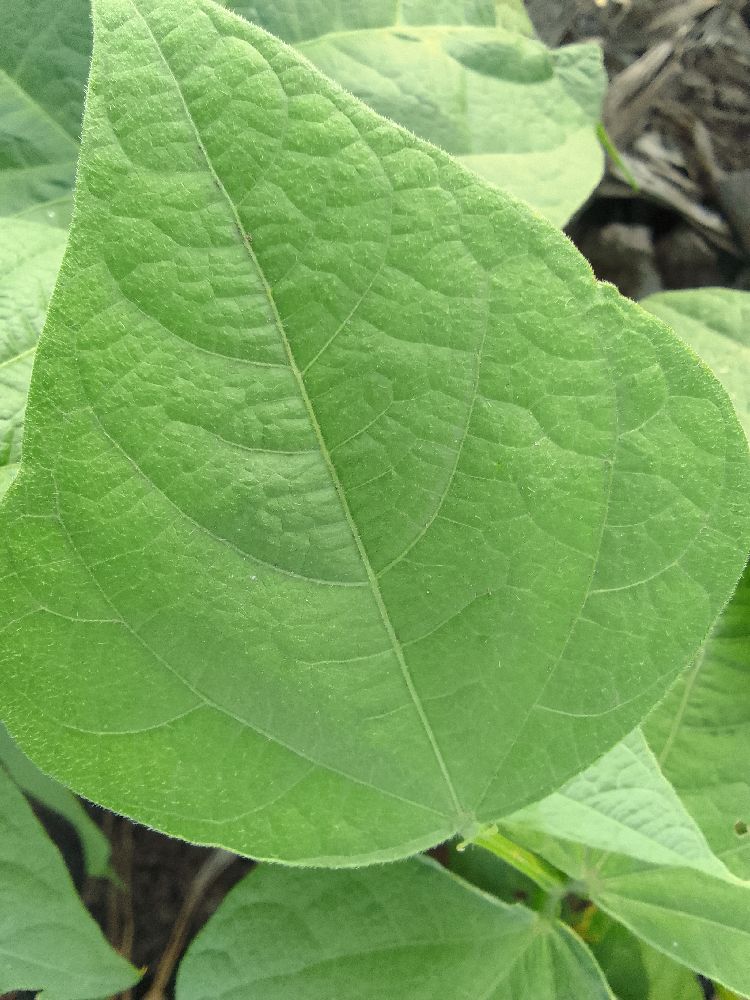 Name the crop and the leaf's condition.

common bean, healthy
